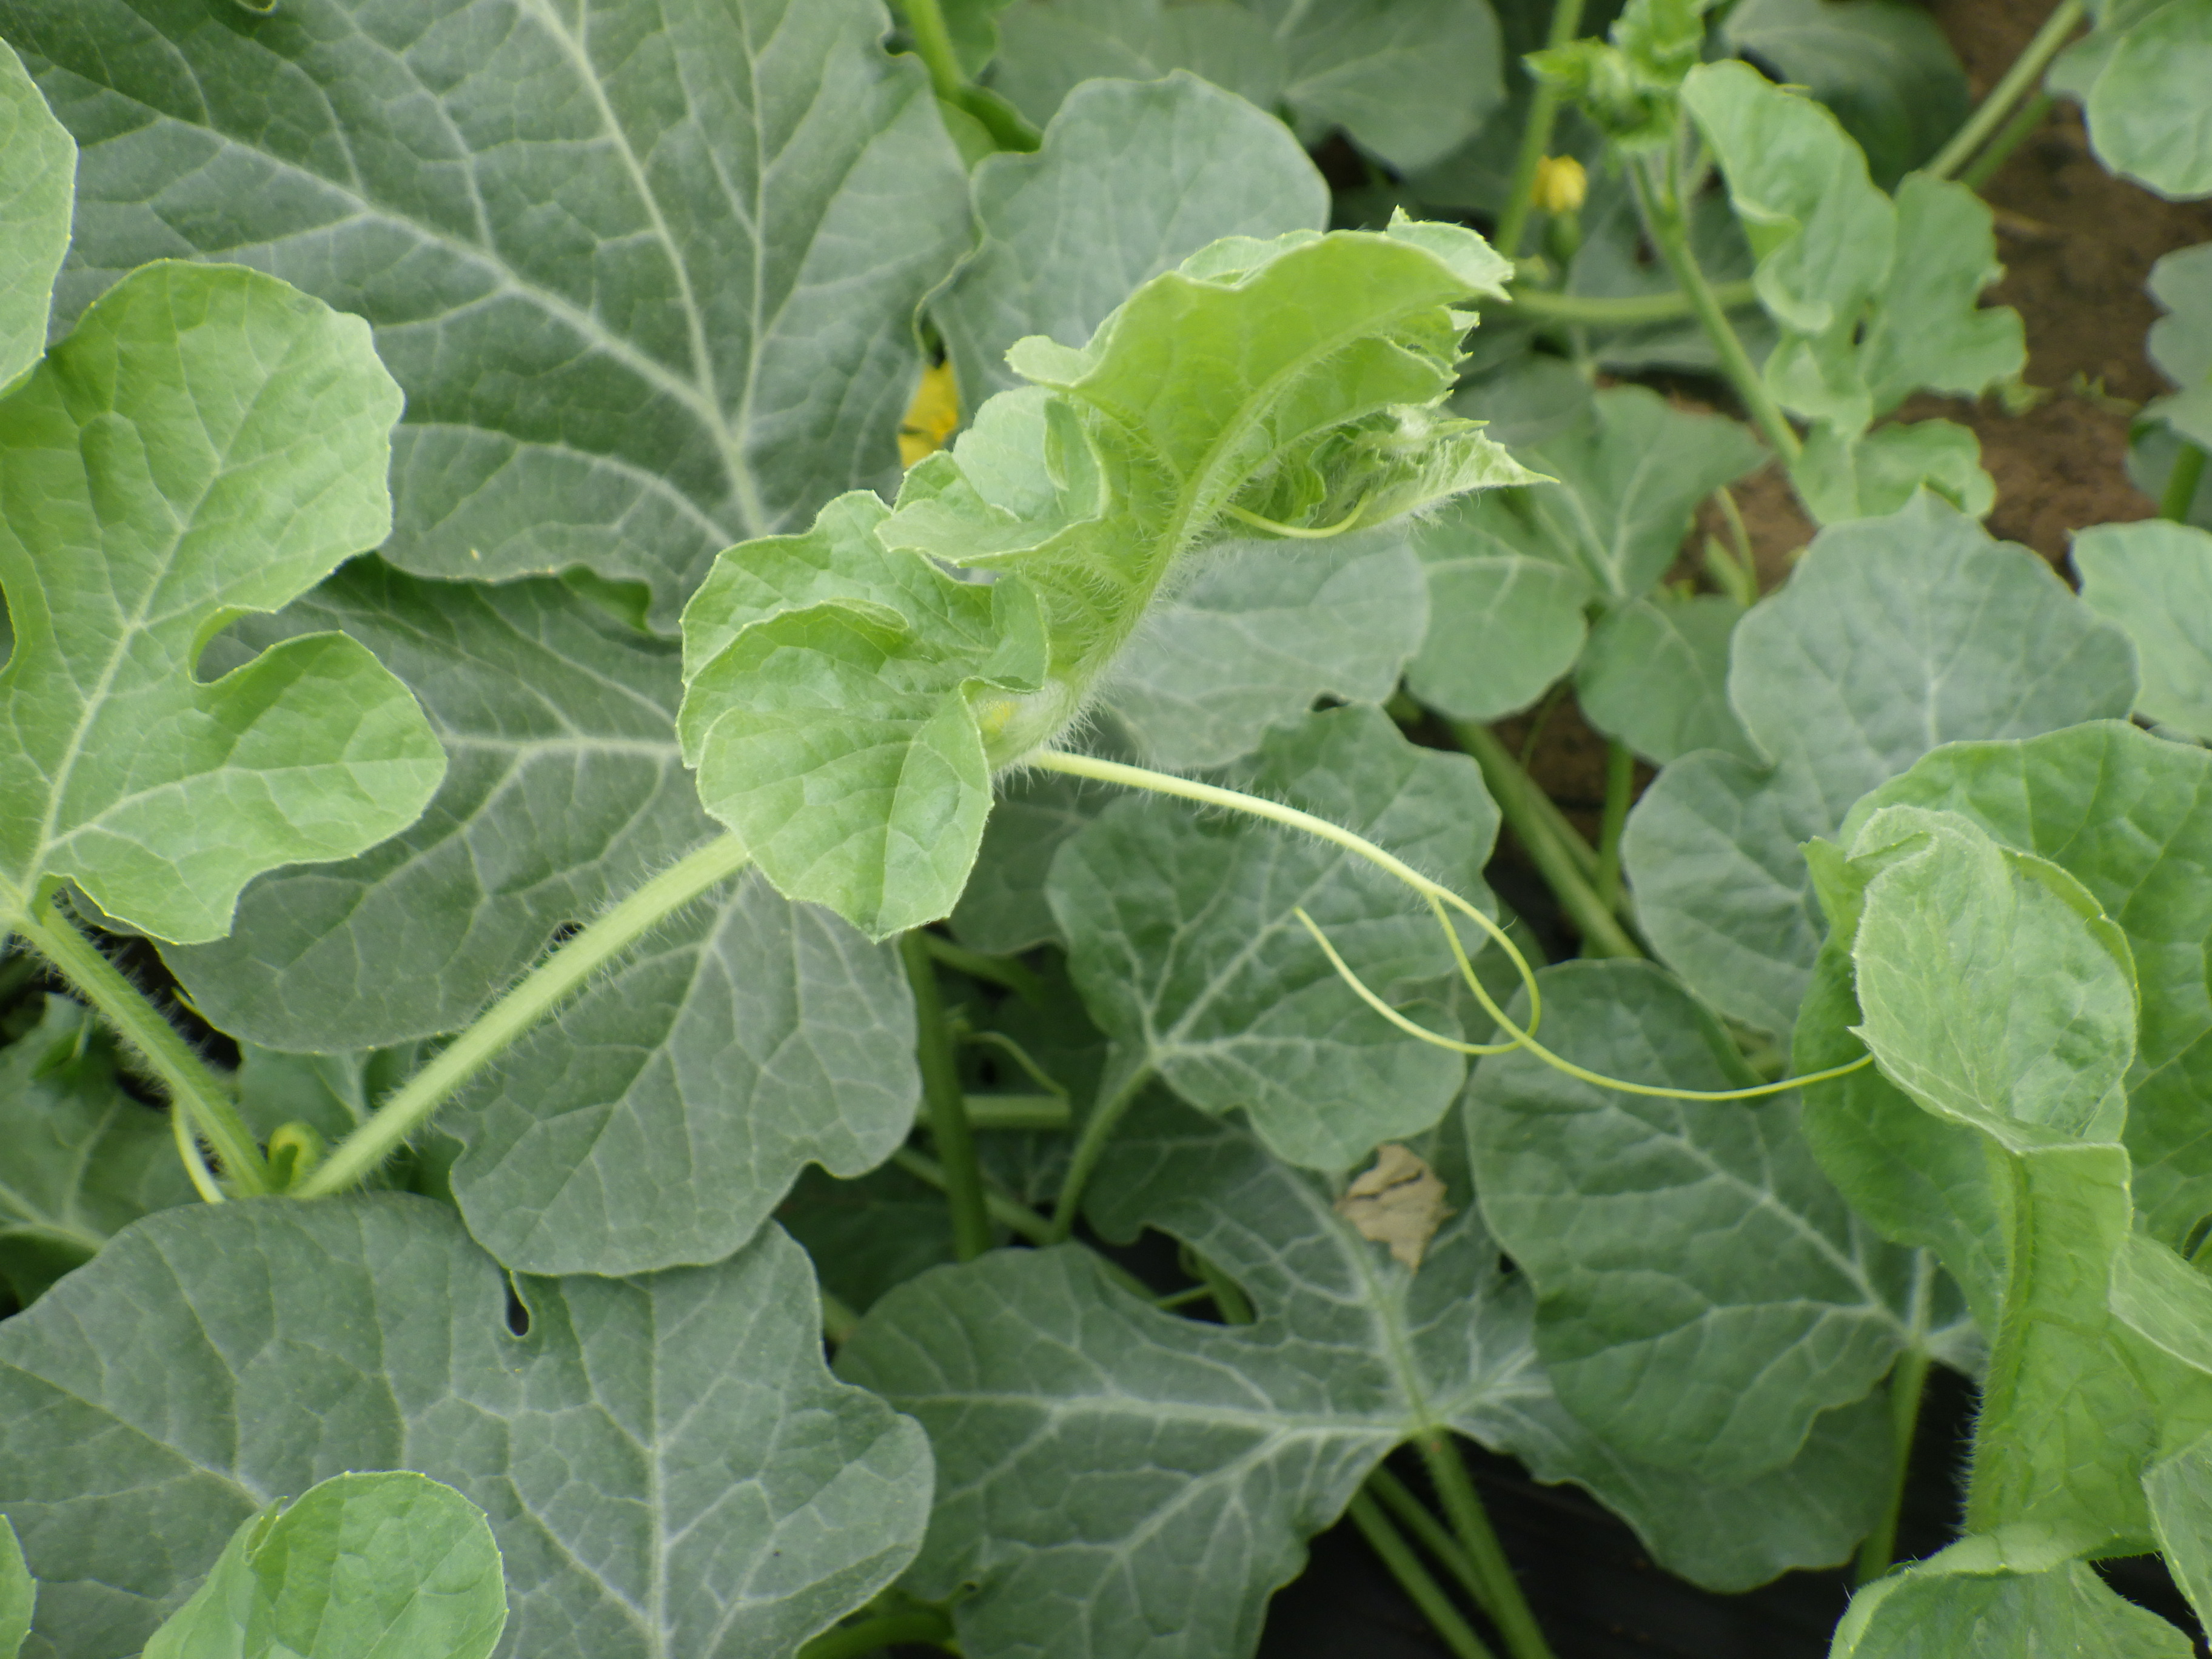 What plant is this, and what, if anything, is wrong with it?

watermelon, healthy
